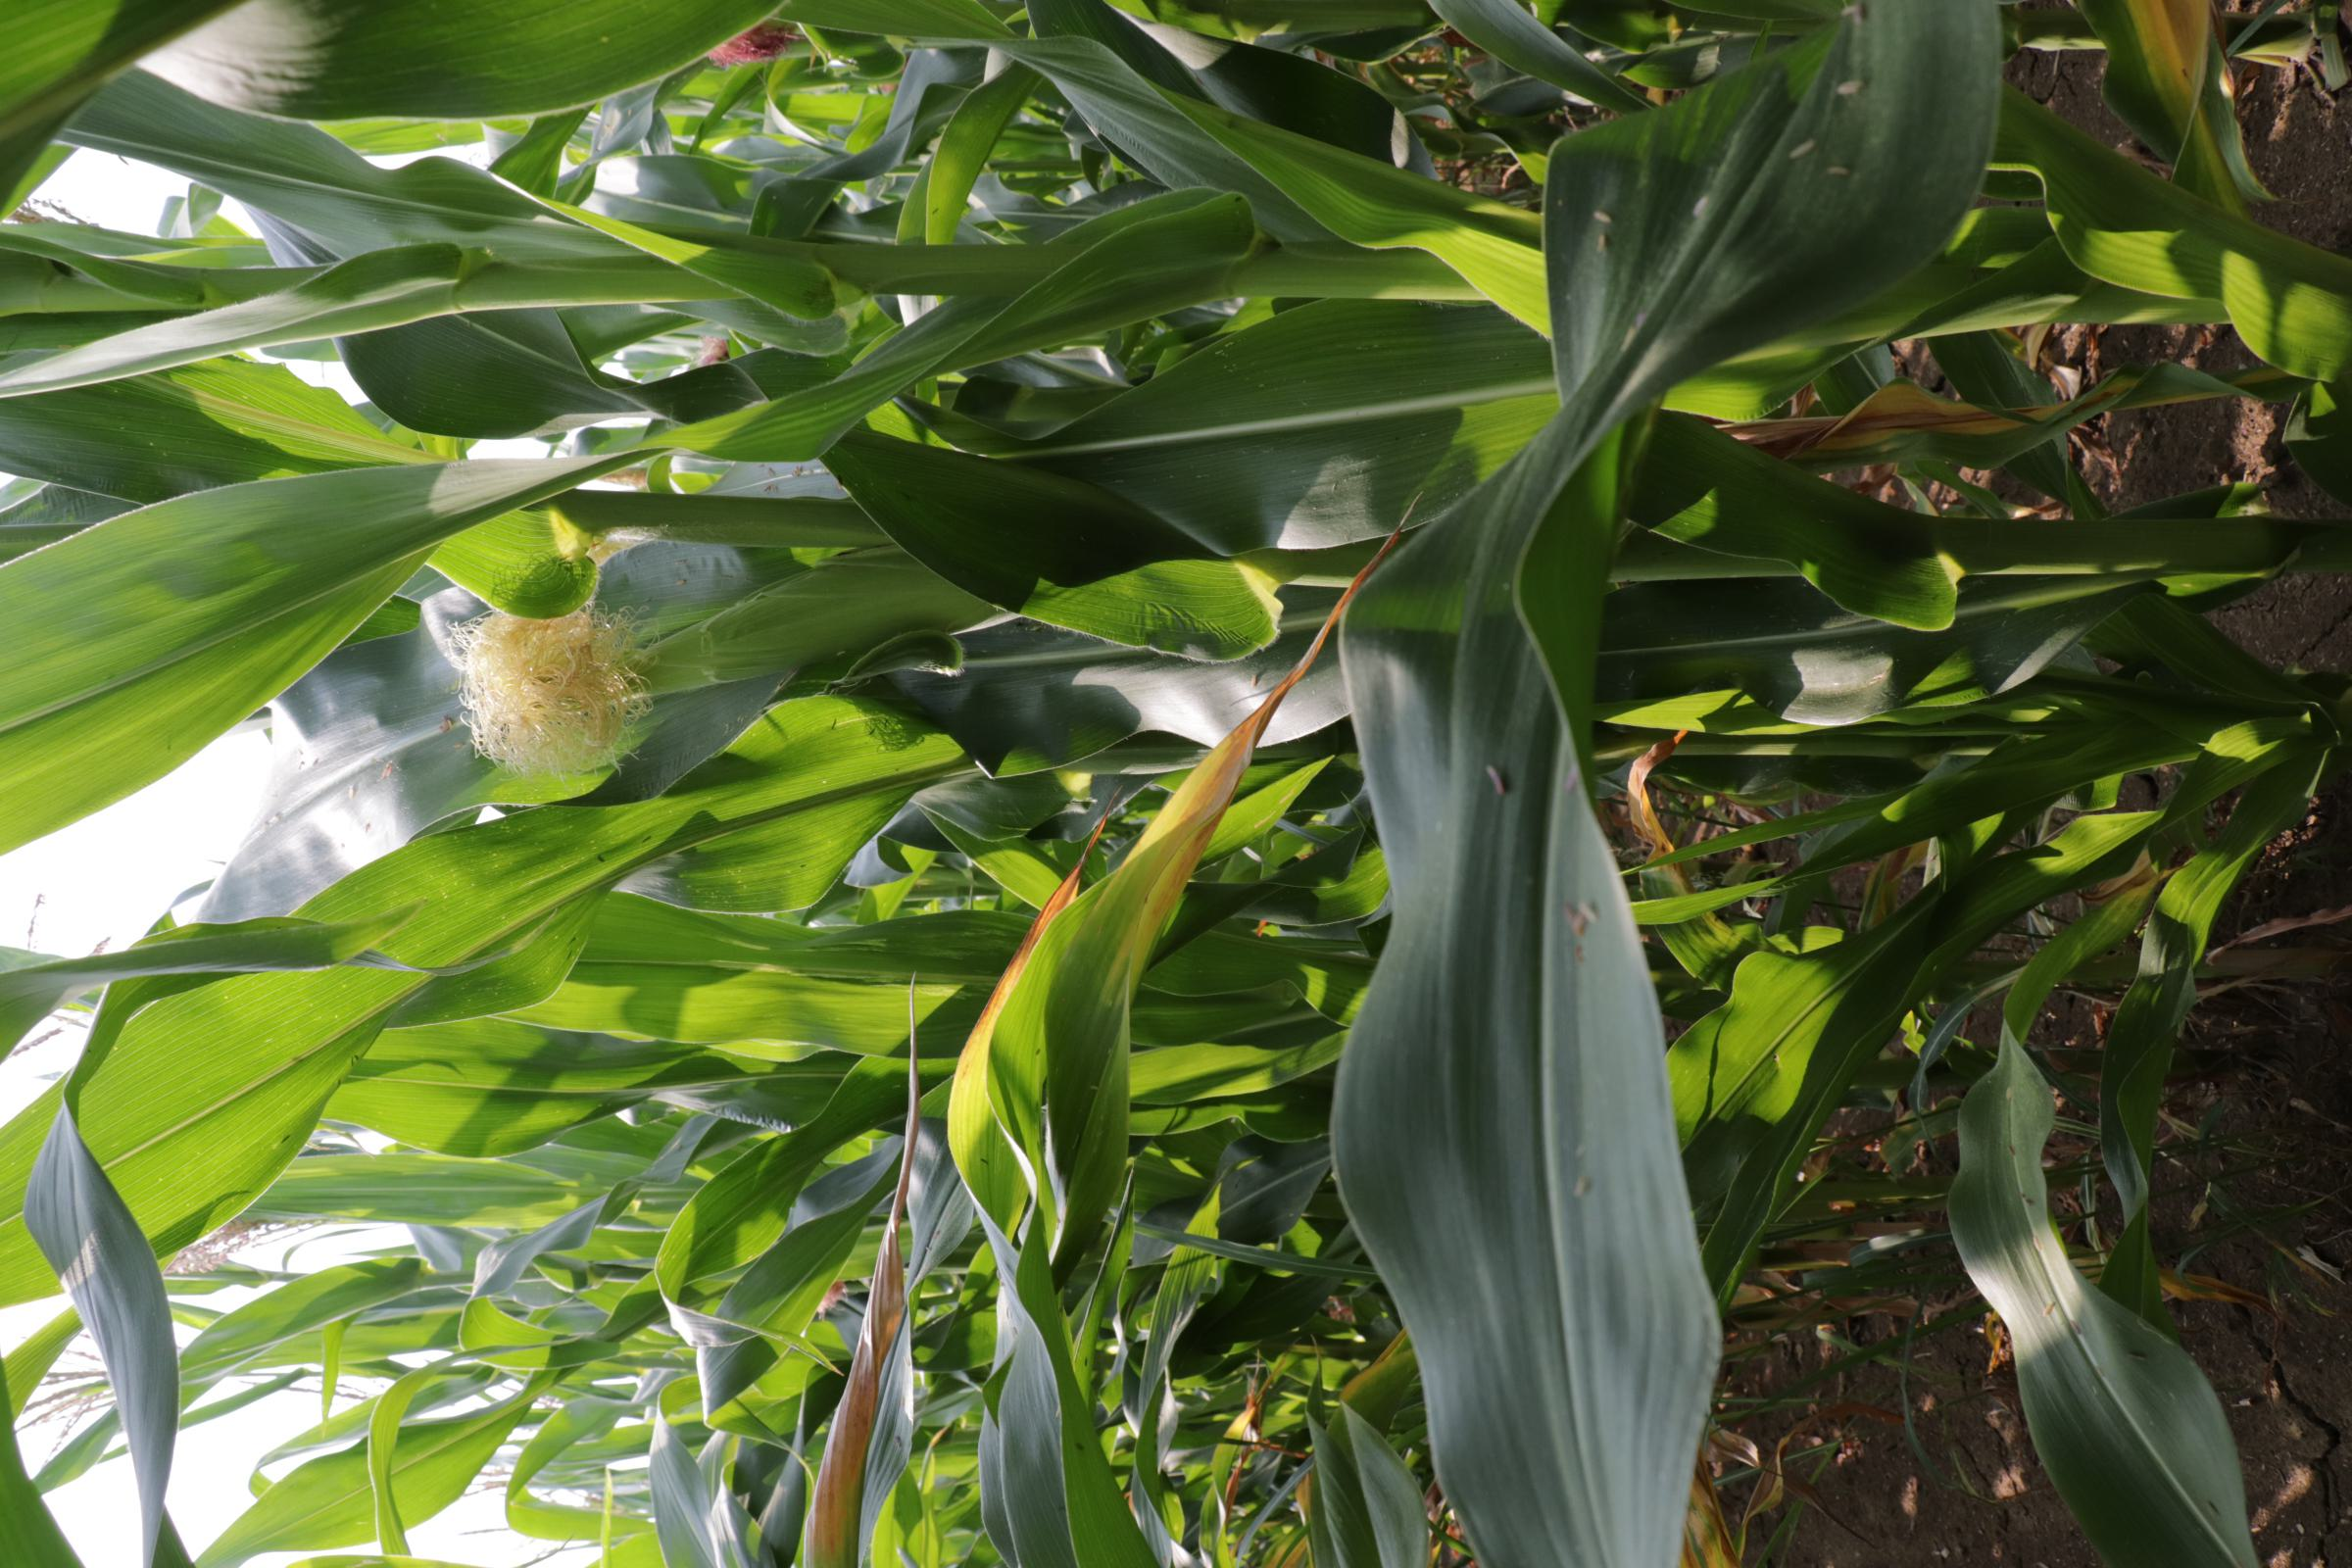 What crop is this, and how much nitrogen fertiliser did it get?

maize, full nitrogen fertilisation
